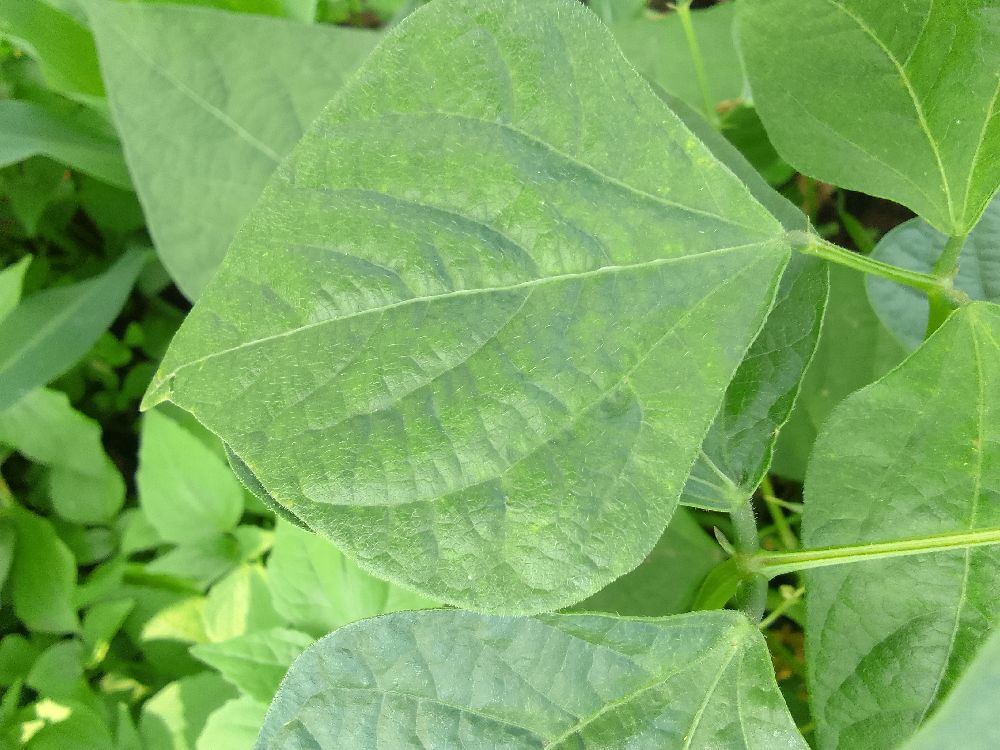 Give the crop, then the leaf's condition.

common bean, healthy
